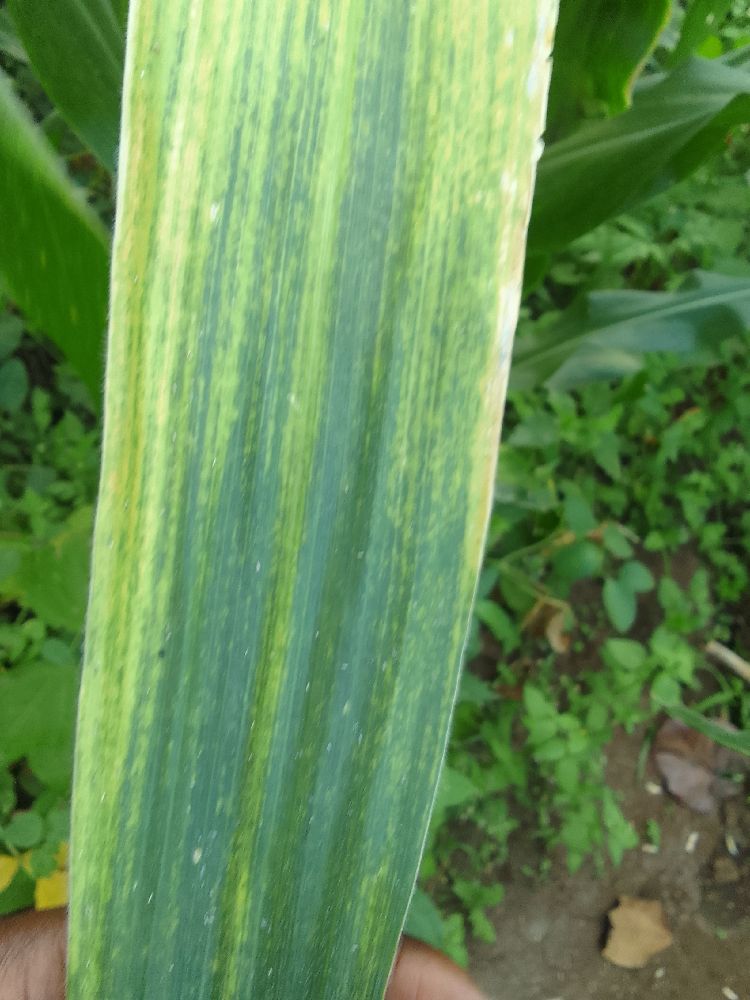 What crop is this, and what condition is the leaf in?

maize, maize lethal necrosis
